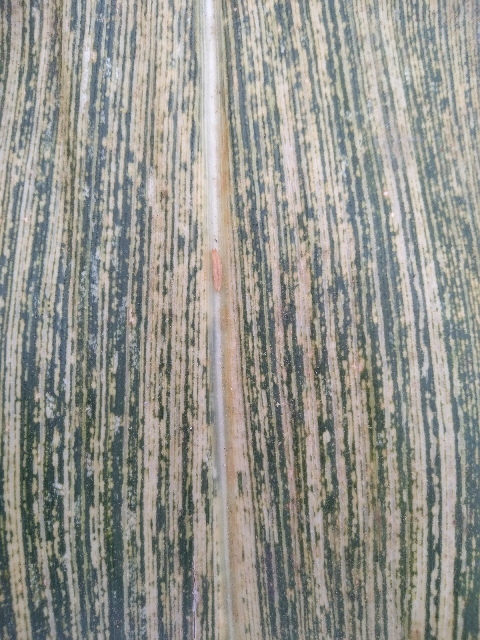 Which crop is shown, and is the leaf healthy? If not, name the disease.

maize, maize streak virus
